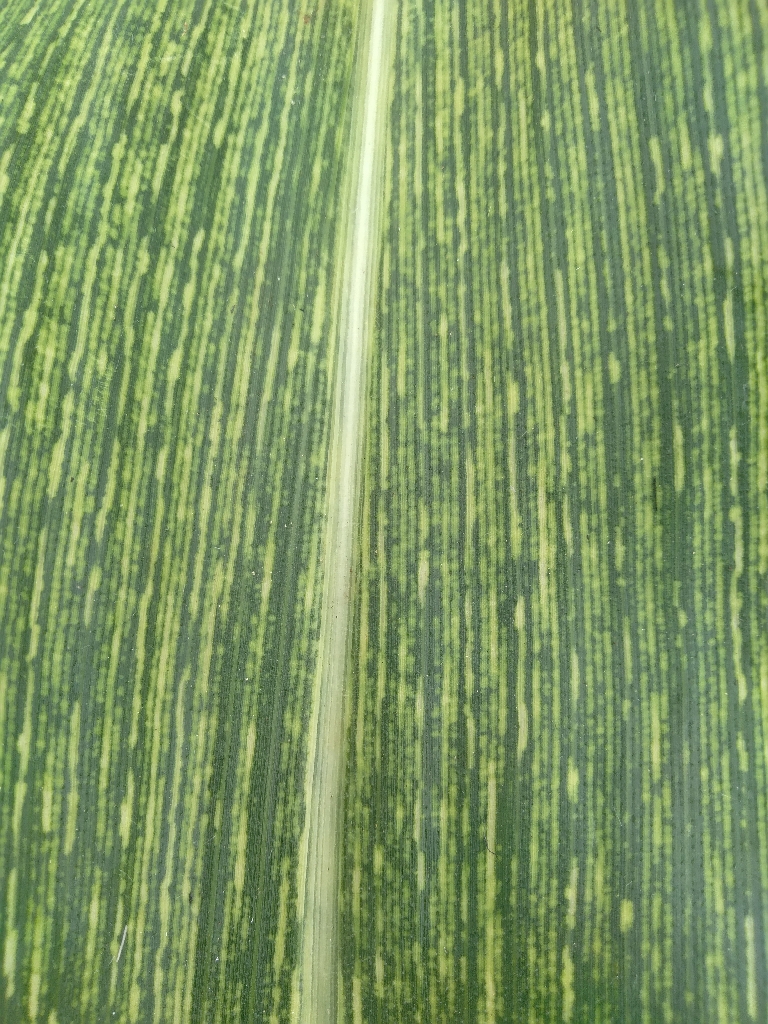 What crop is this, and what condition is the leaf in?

maize, maize streak virus
